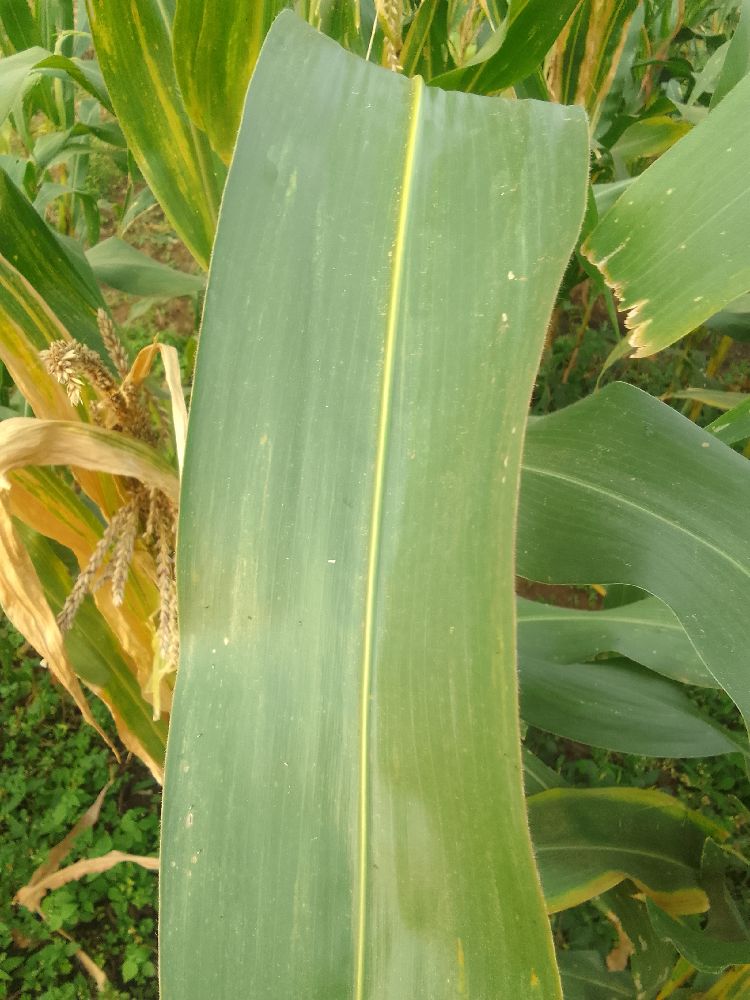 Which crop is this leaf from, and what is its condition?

maize, healthy
